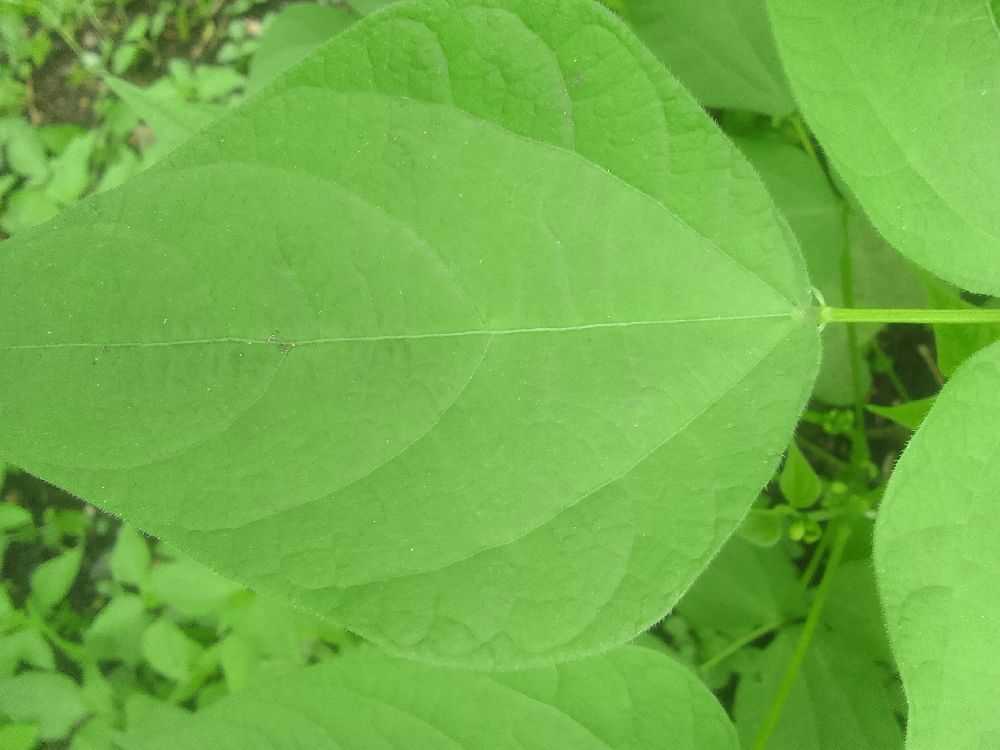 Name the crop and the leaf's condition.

common bean, healthy
